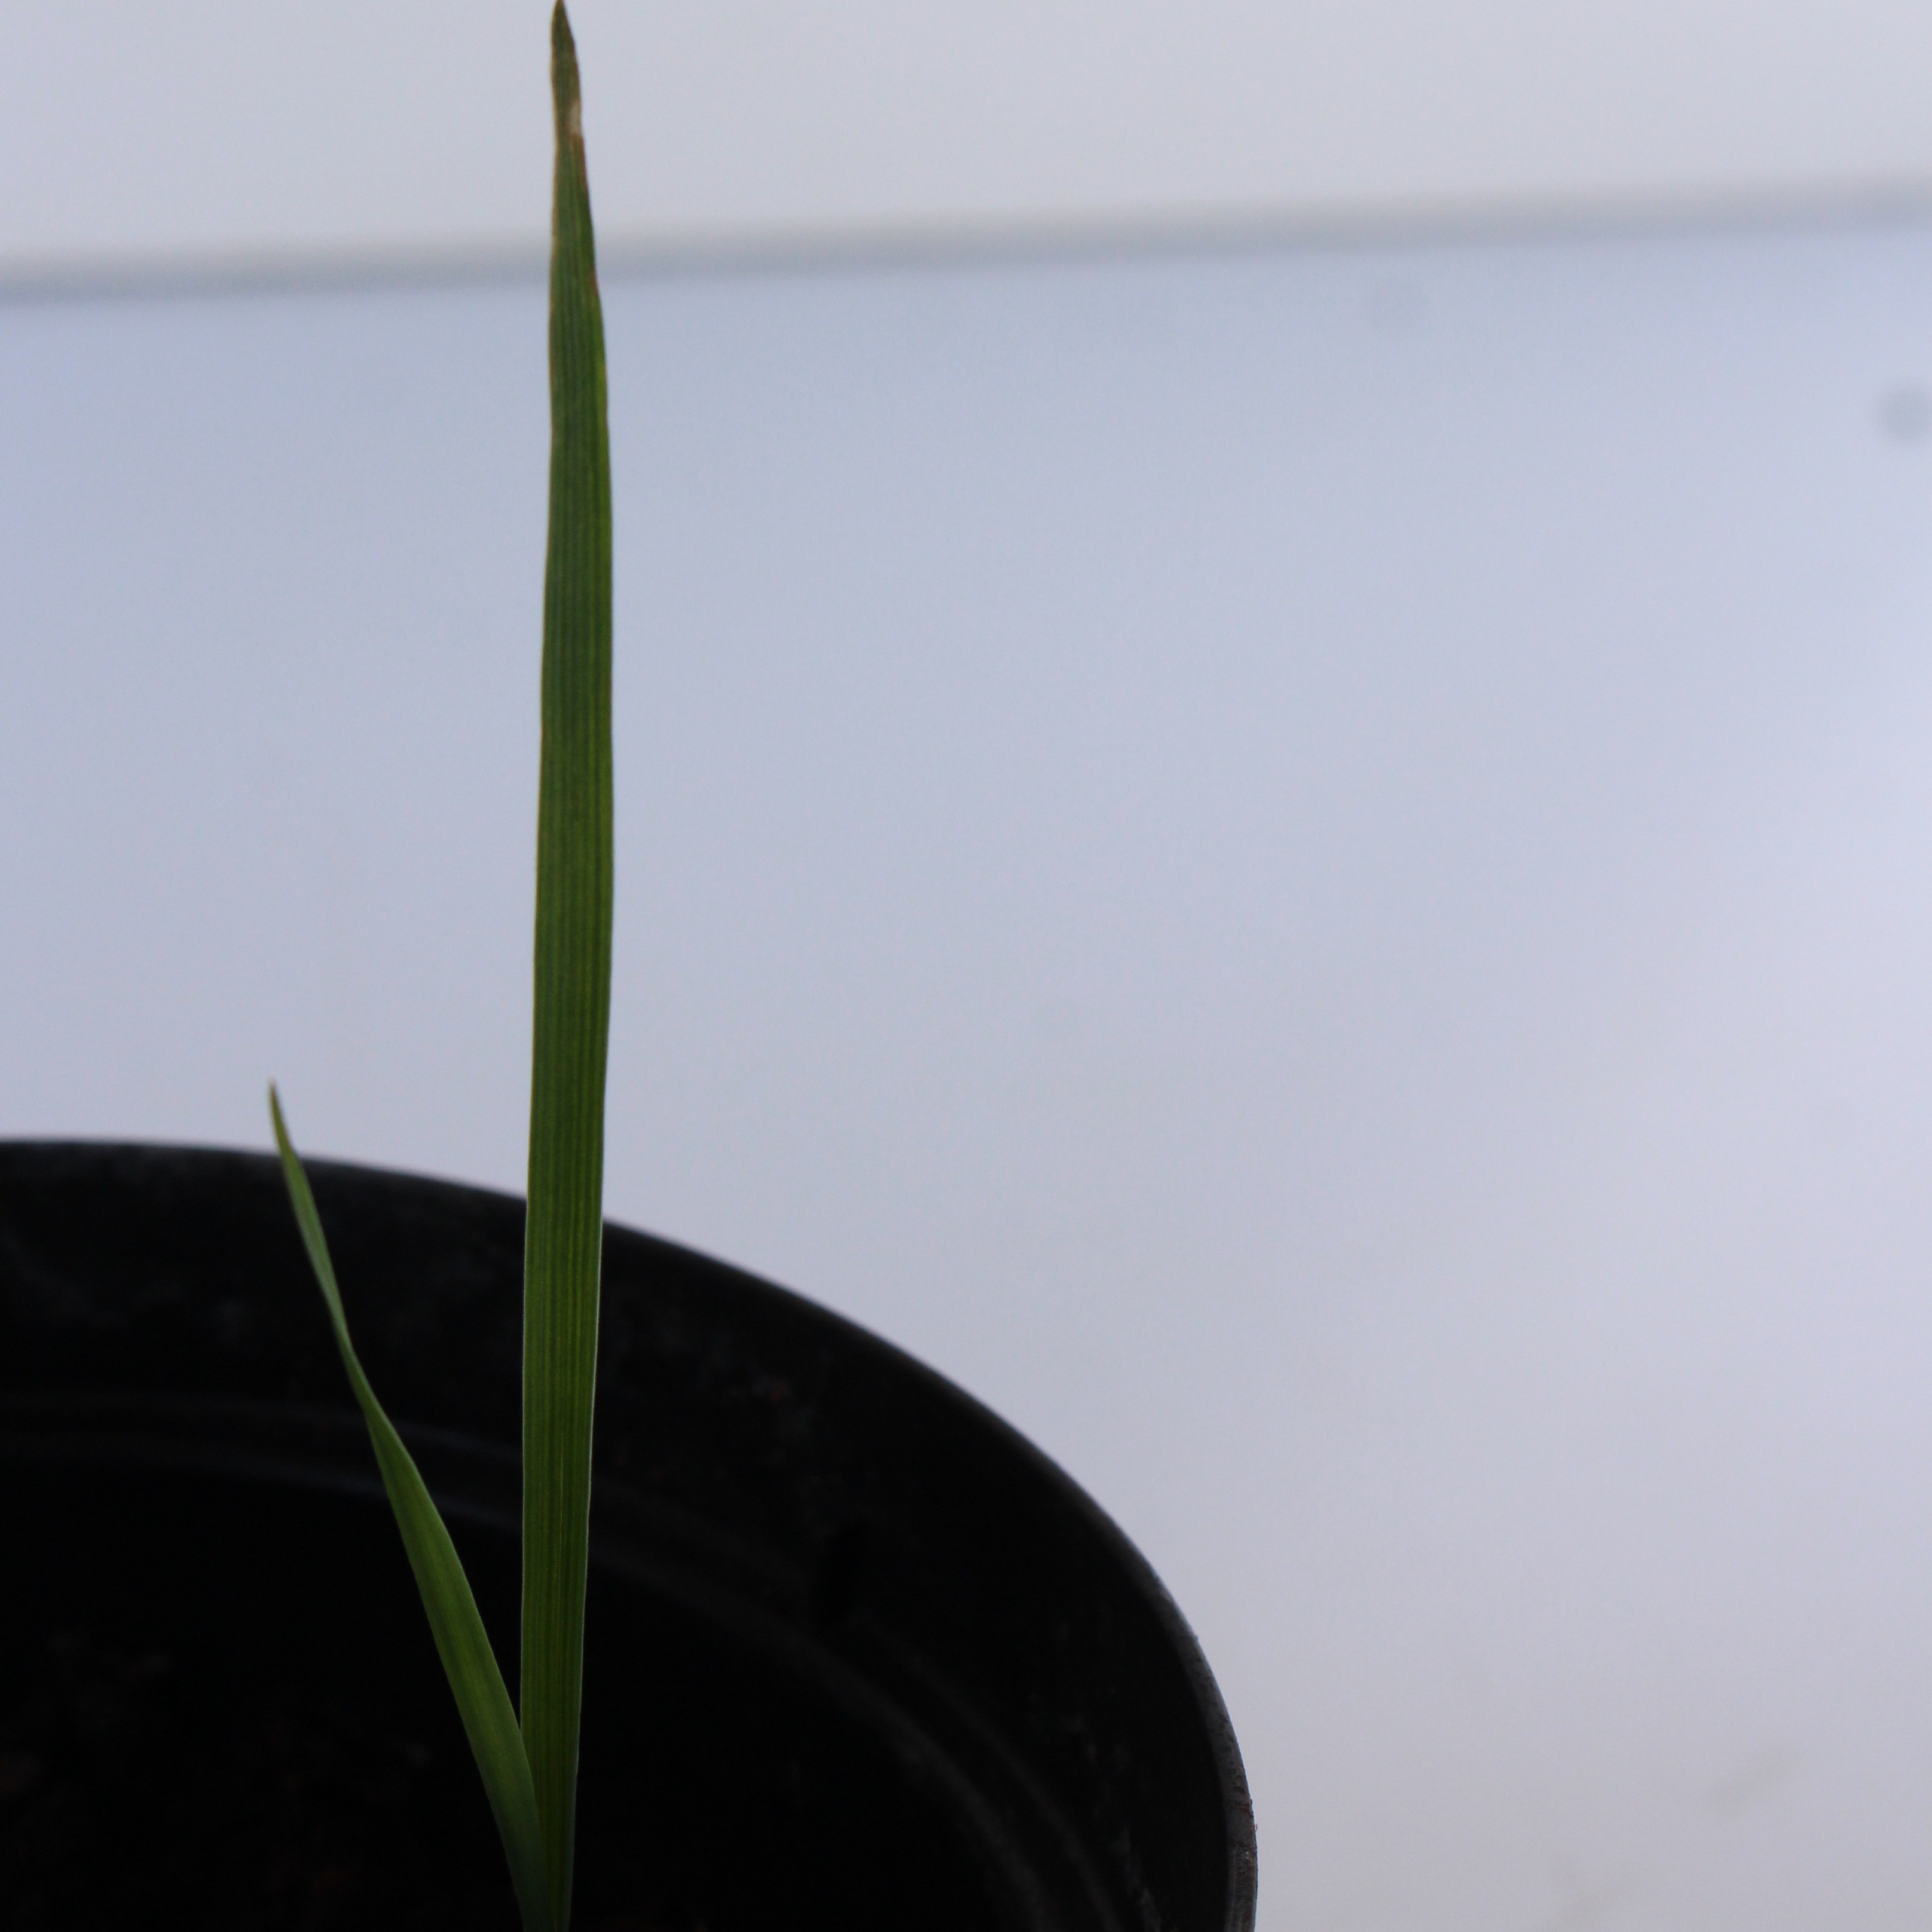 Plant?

Avena sterilis
